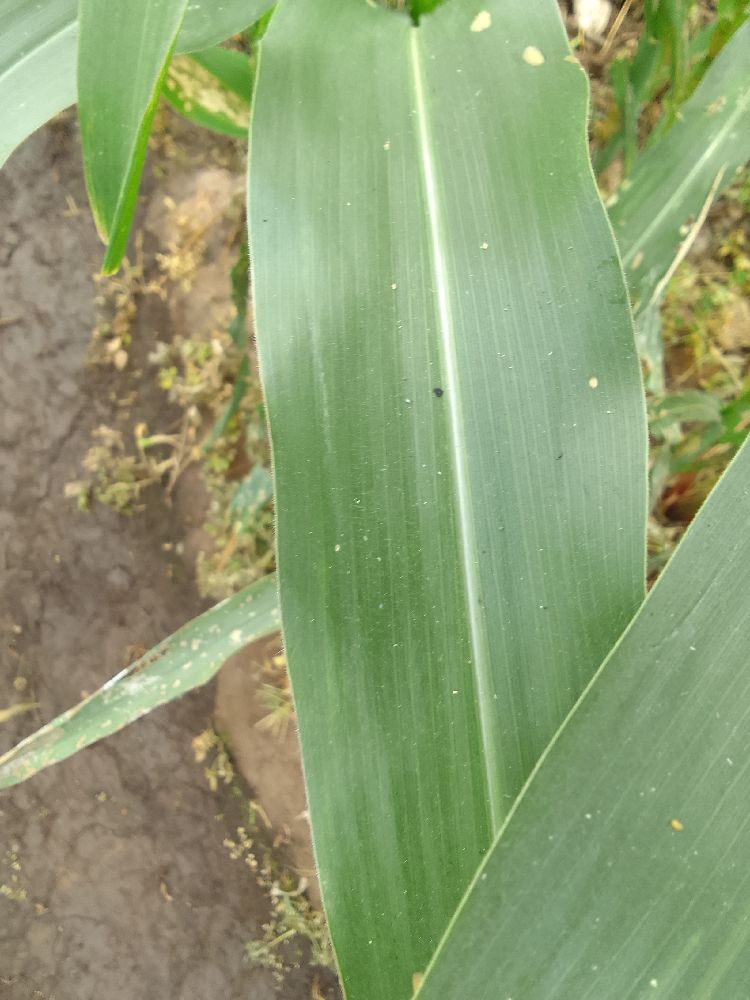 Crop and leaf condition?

maize, healthy
